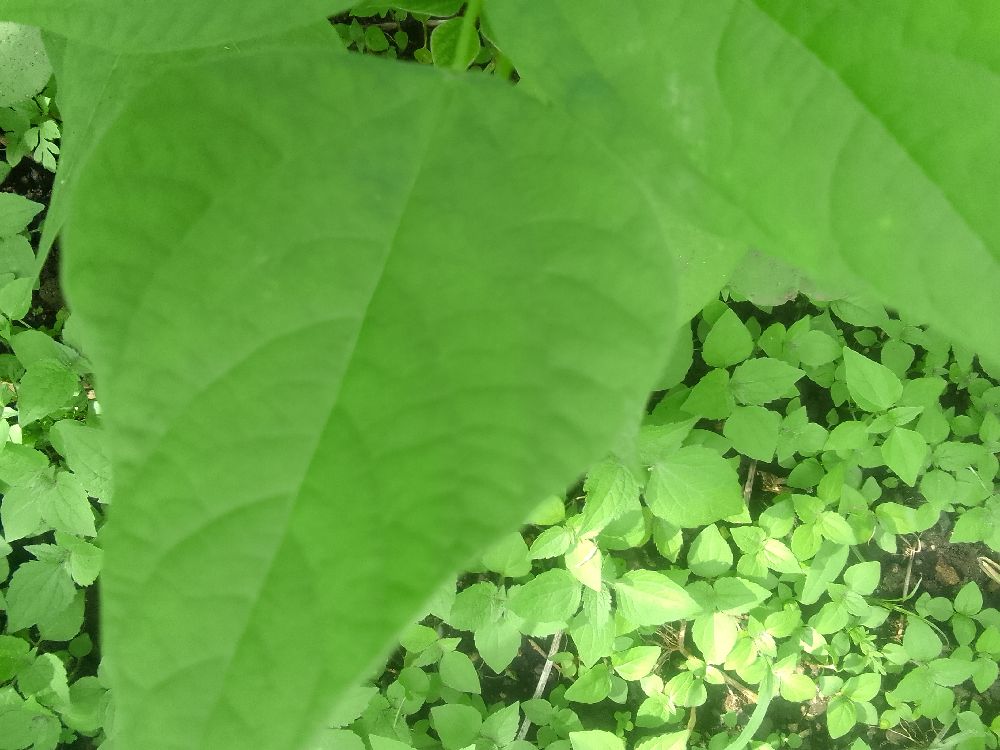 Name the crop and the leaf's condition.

common bean, healthy
